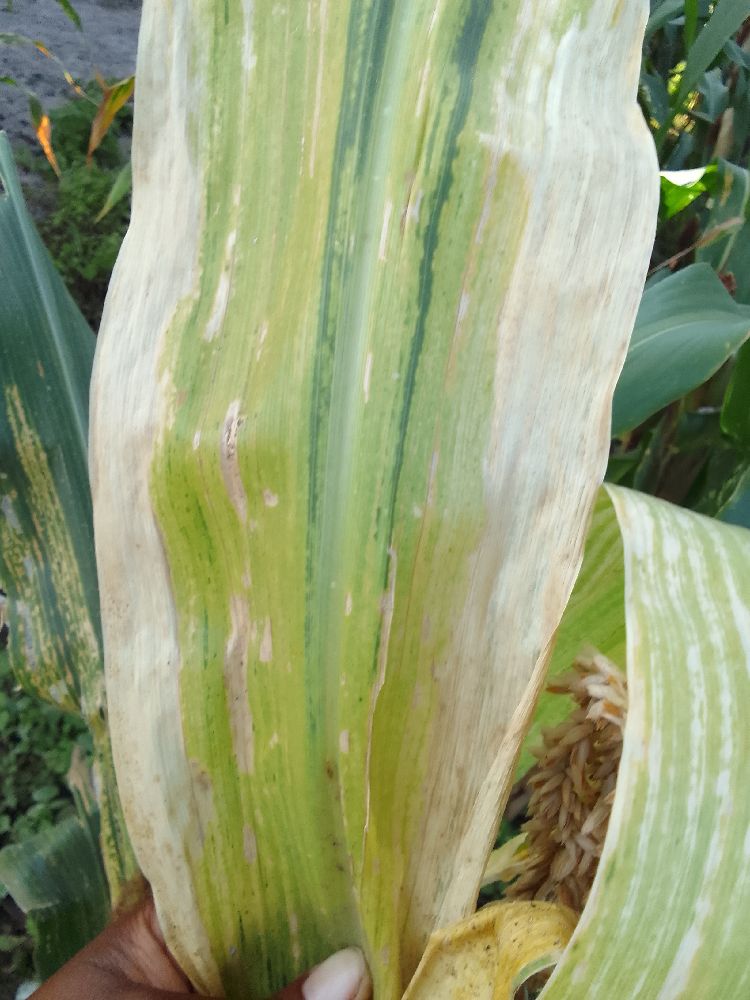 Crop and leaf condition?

maize, maize lethal necrosis
